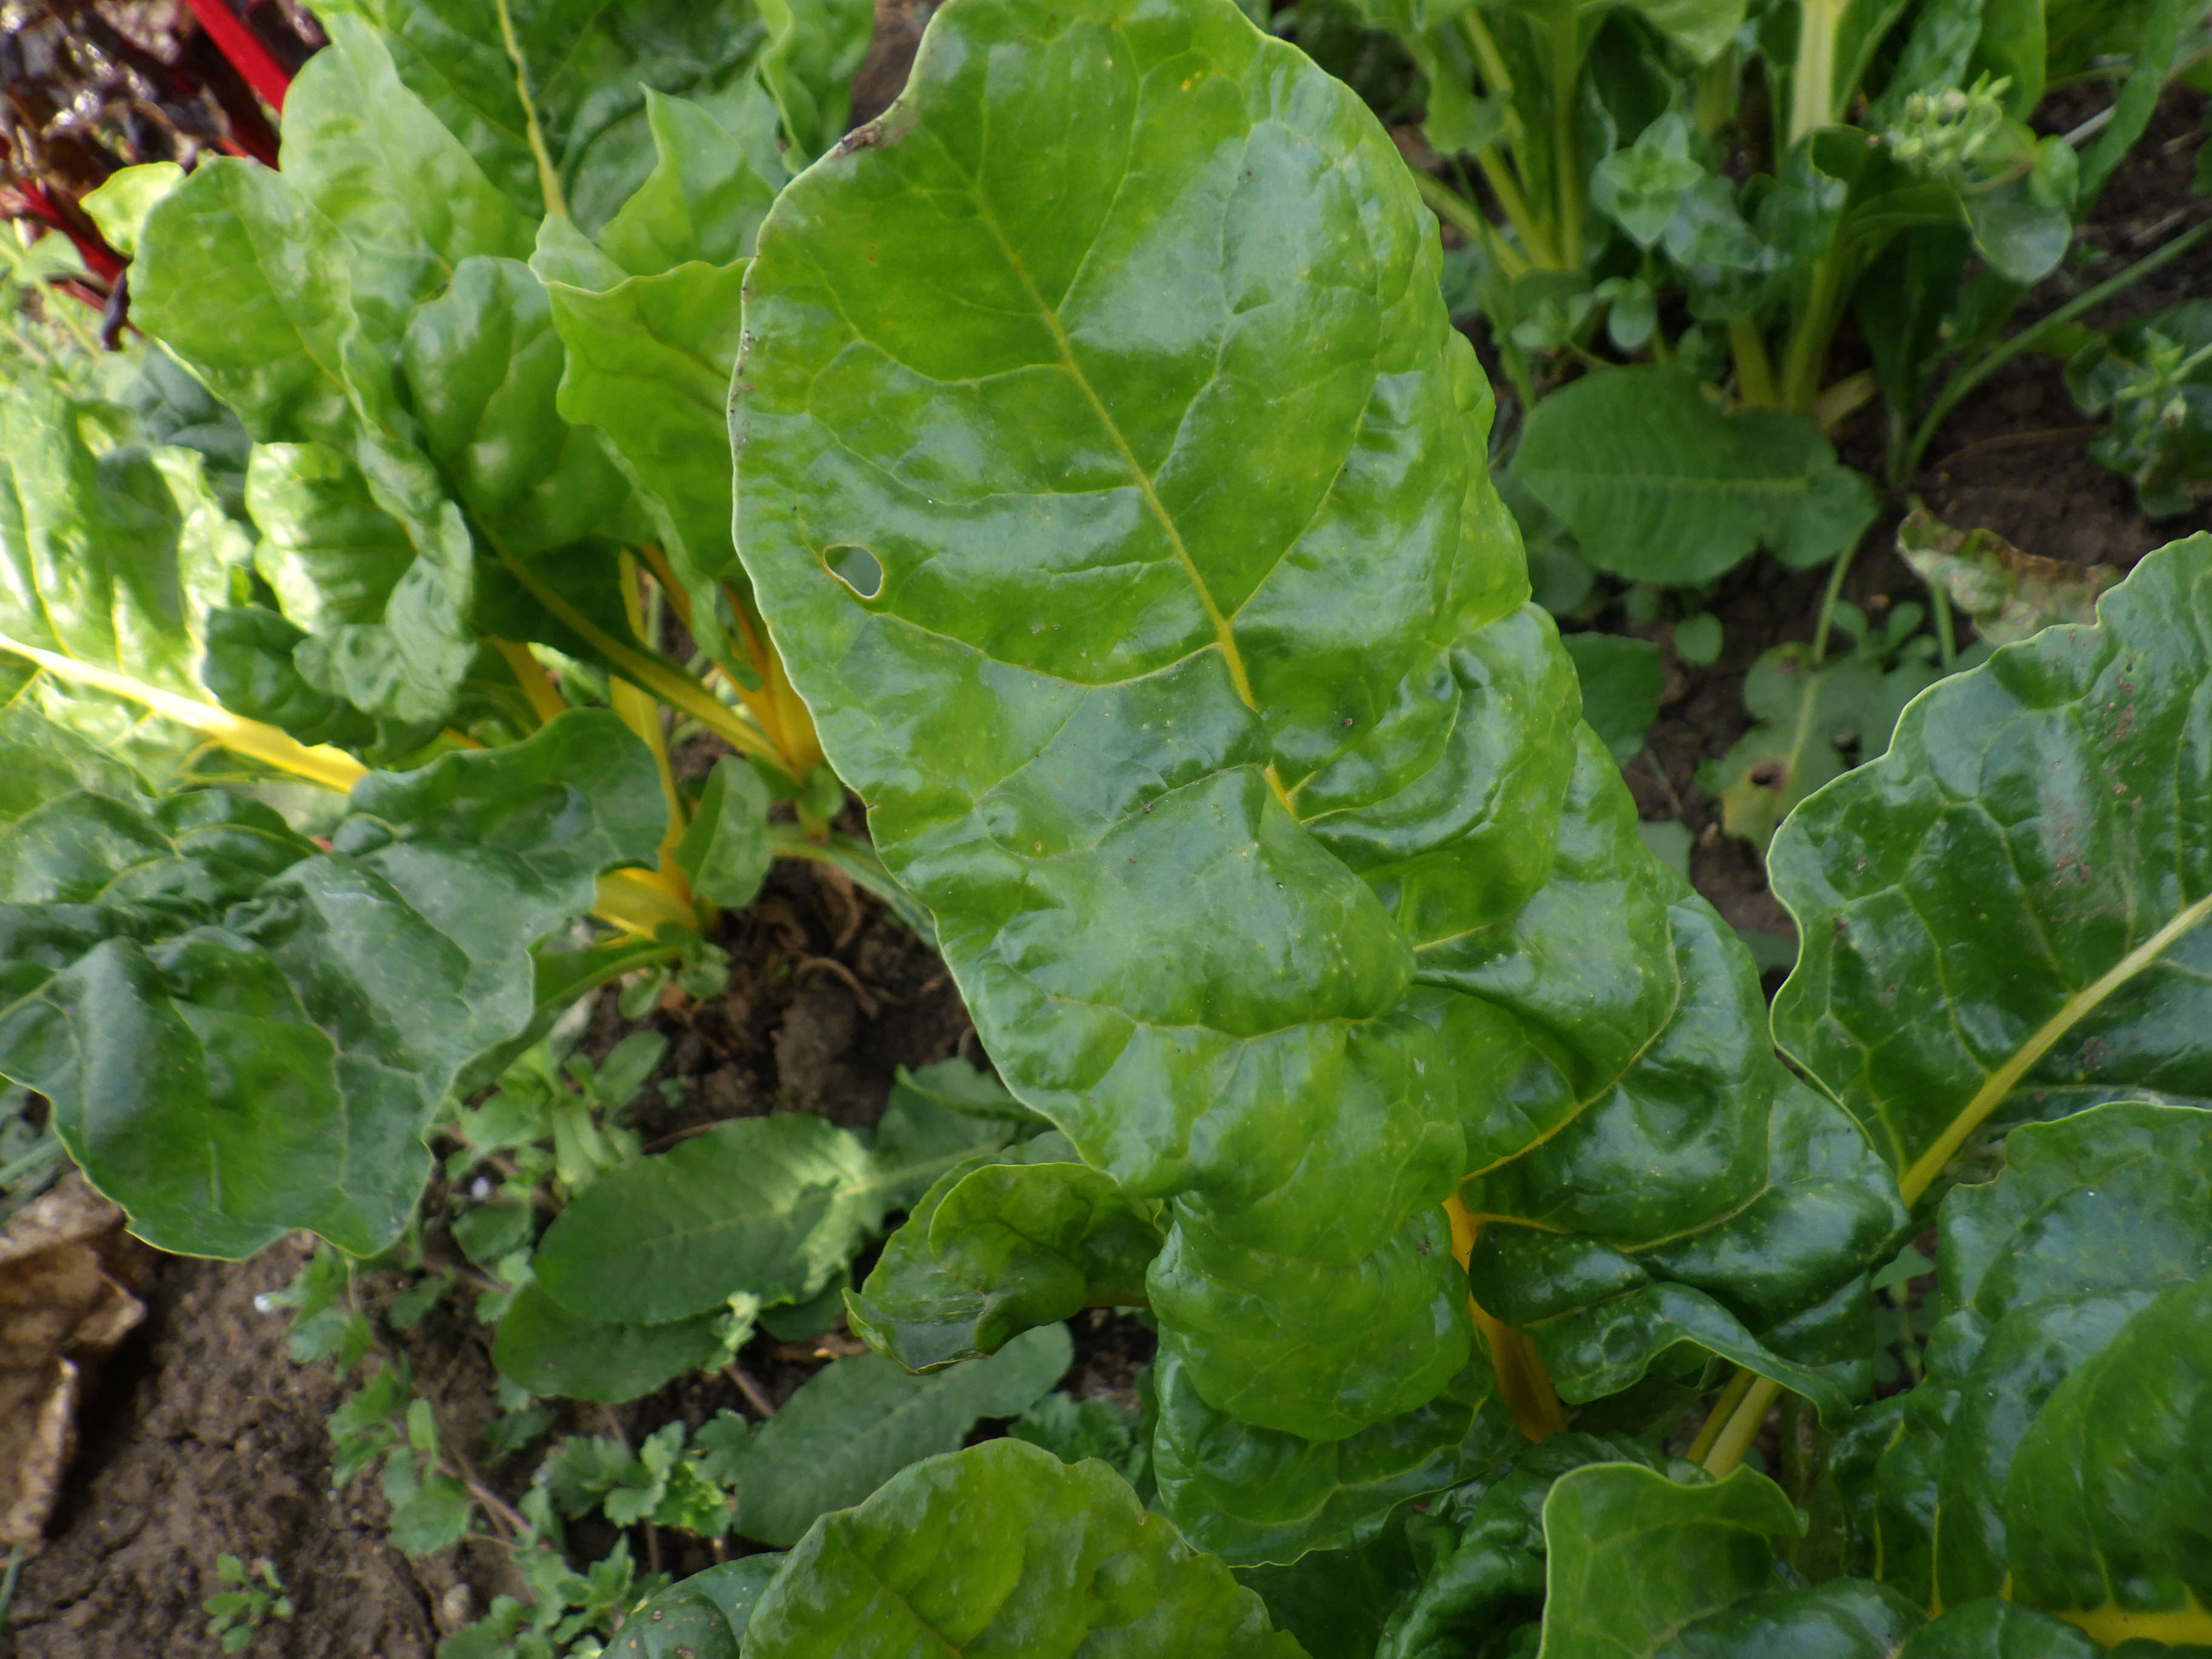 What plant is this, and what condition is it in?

chard, phytophagous
